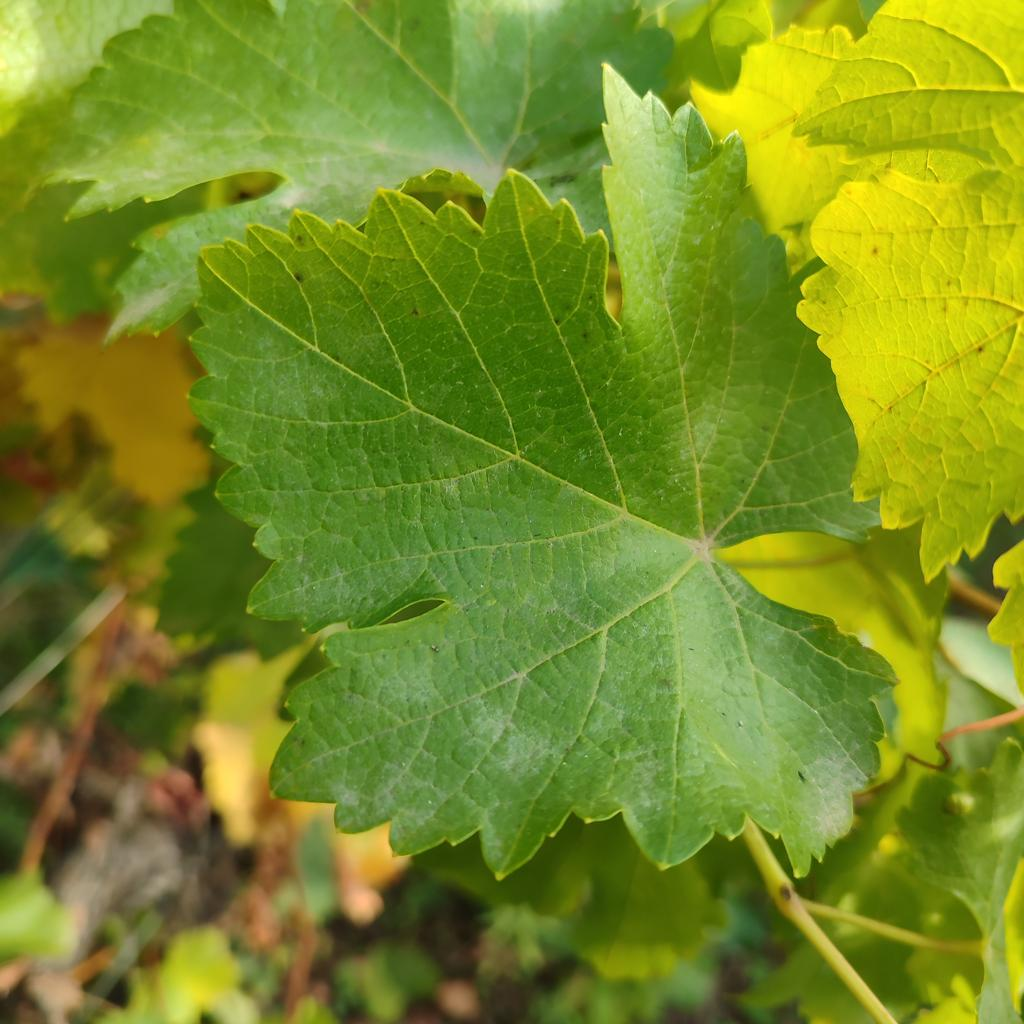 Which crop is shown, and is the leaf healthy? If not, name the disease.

grapevine, powdery mildew
